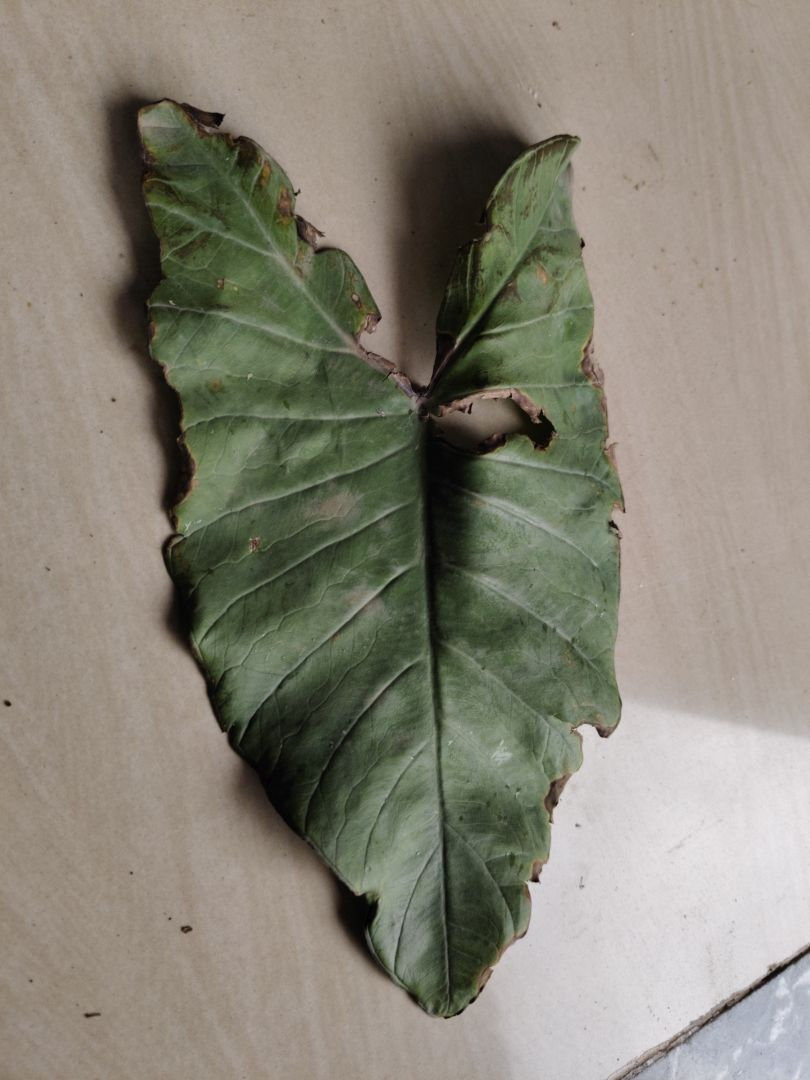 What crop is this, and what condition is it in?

taro, leaf blight
